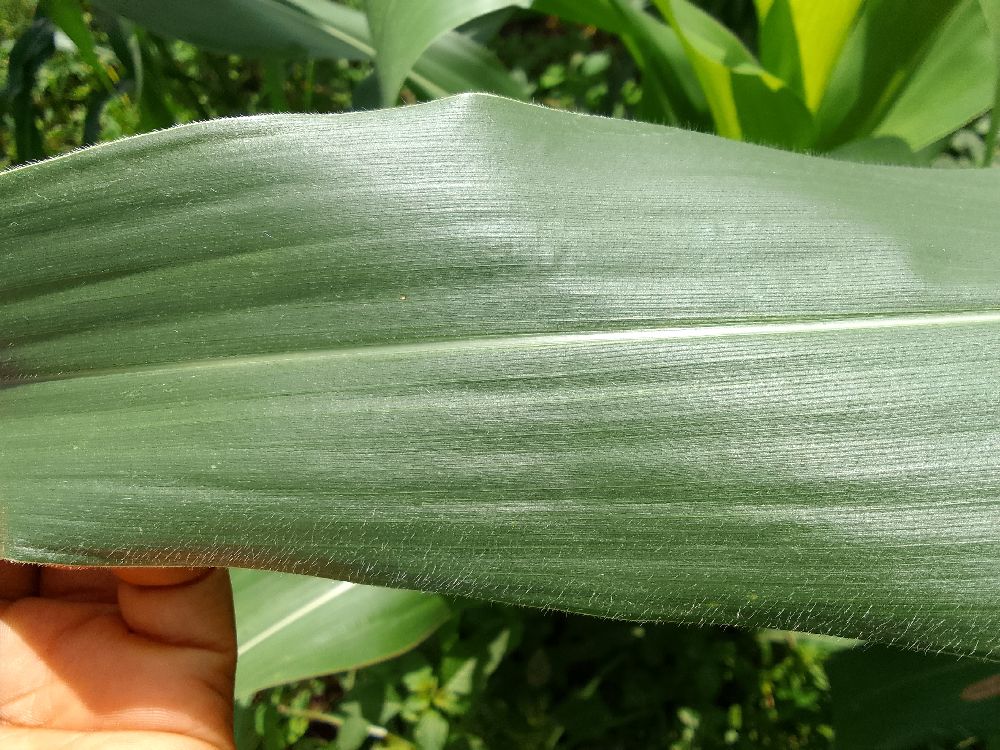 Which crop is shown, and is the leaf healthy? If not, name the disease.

maize, healthy
